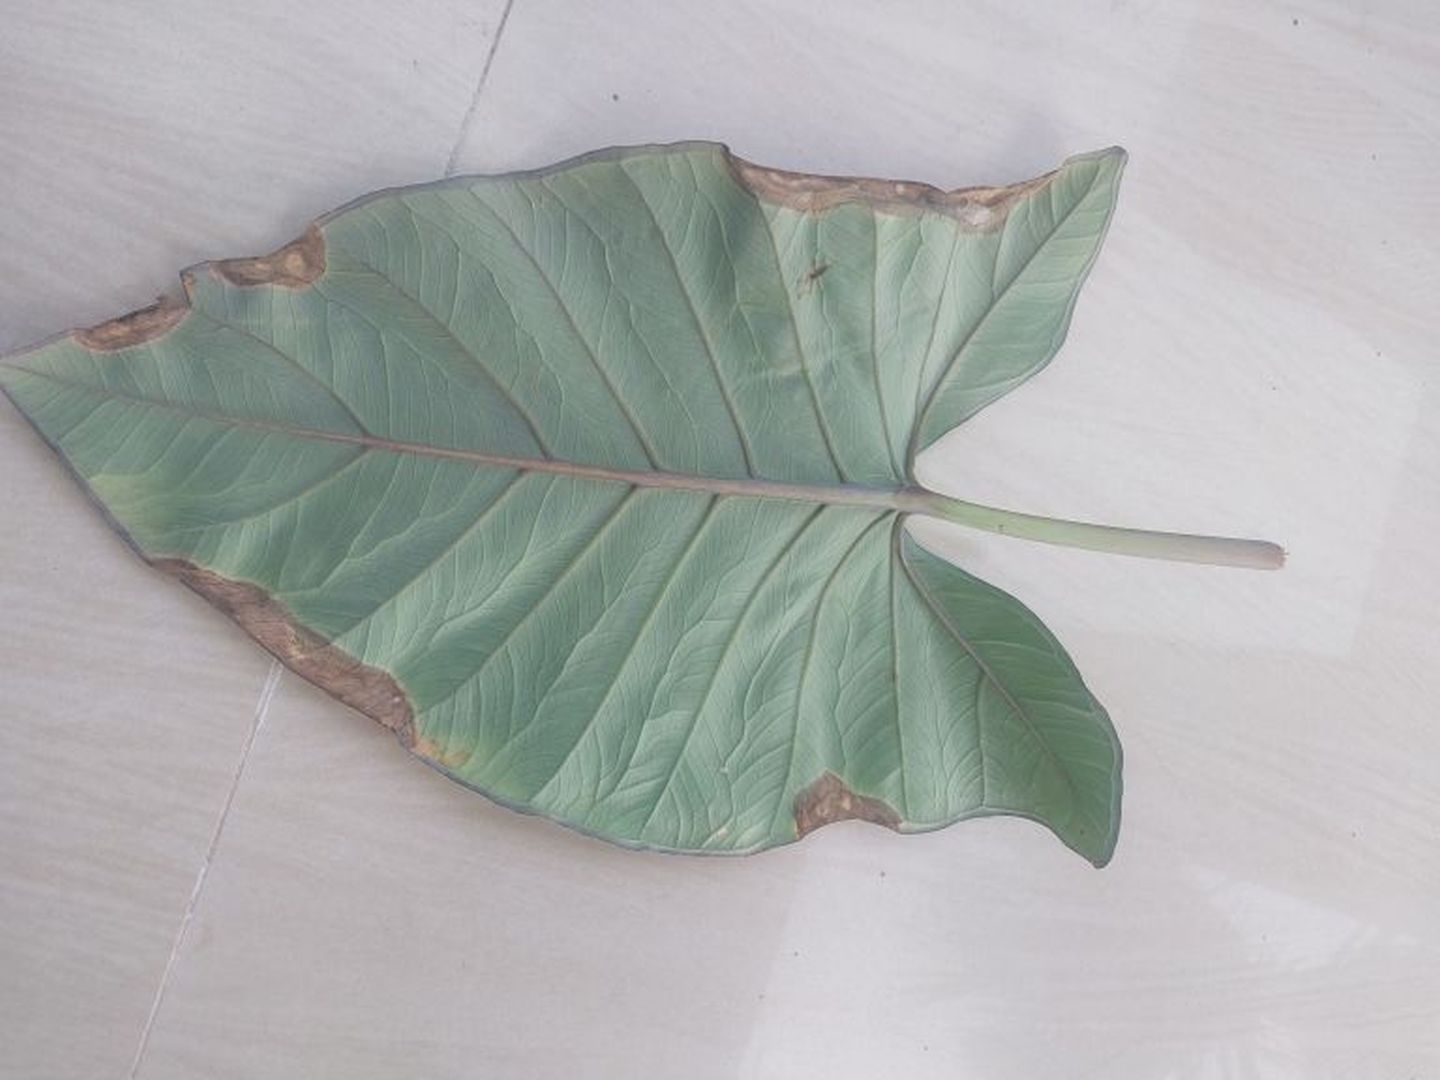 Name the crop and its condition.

taro, leaf blight
